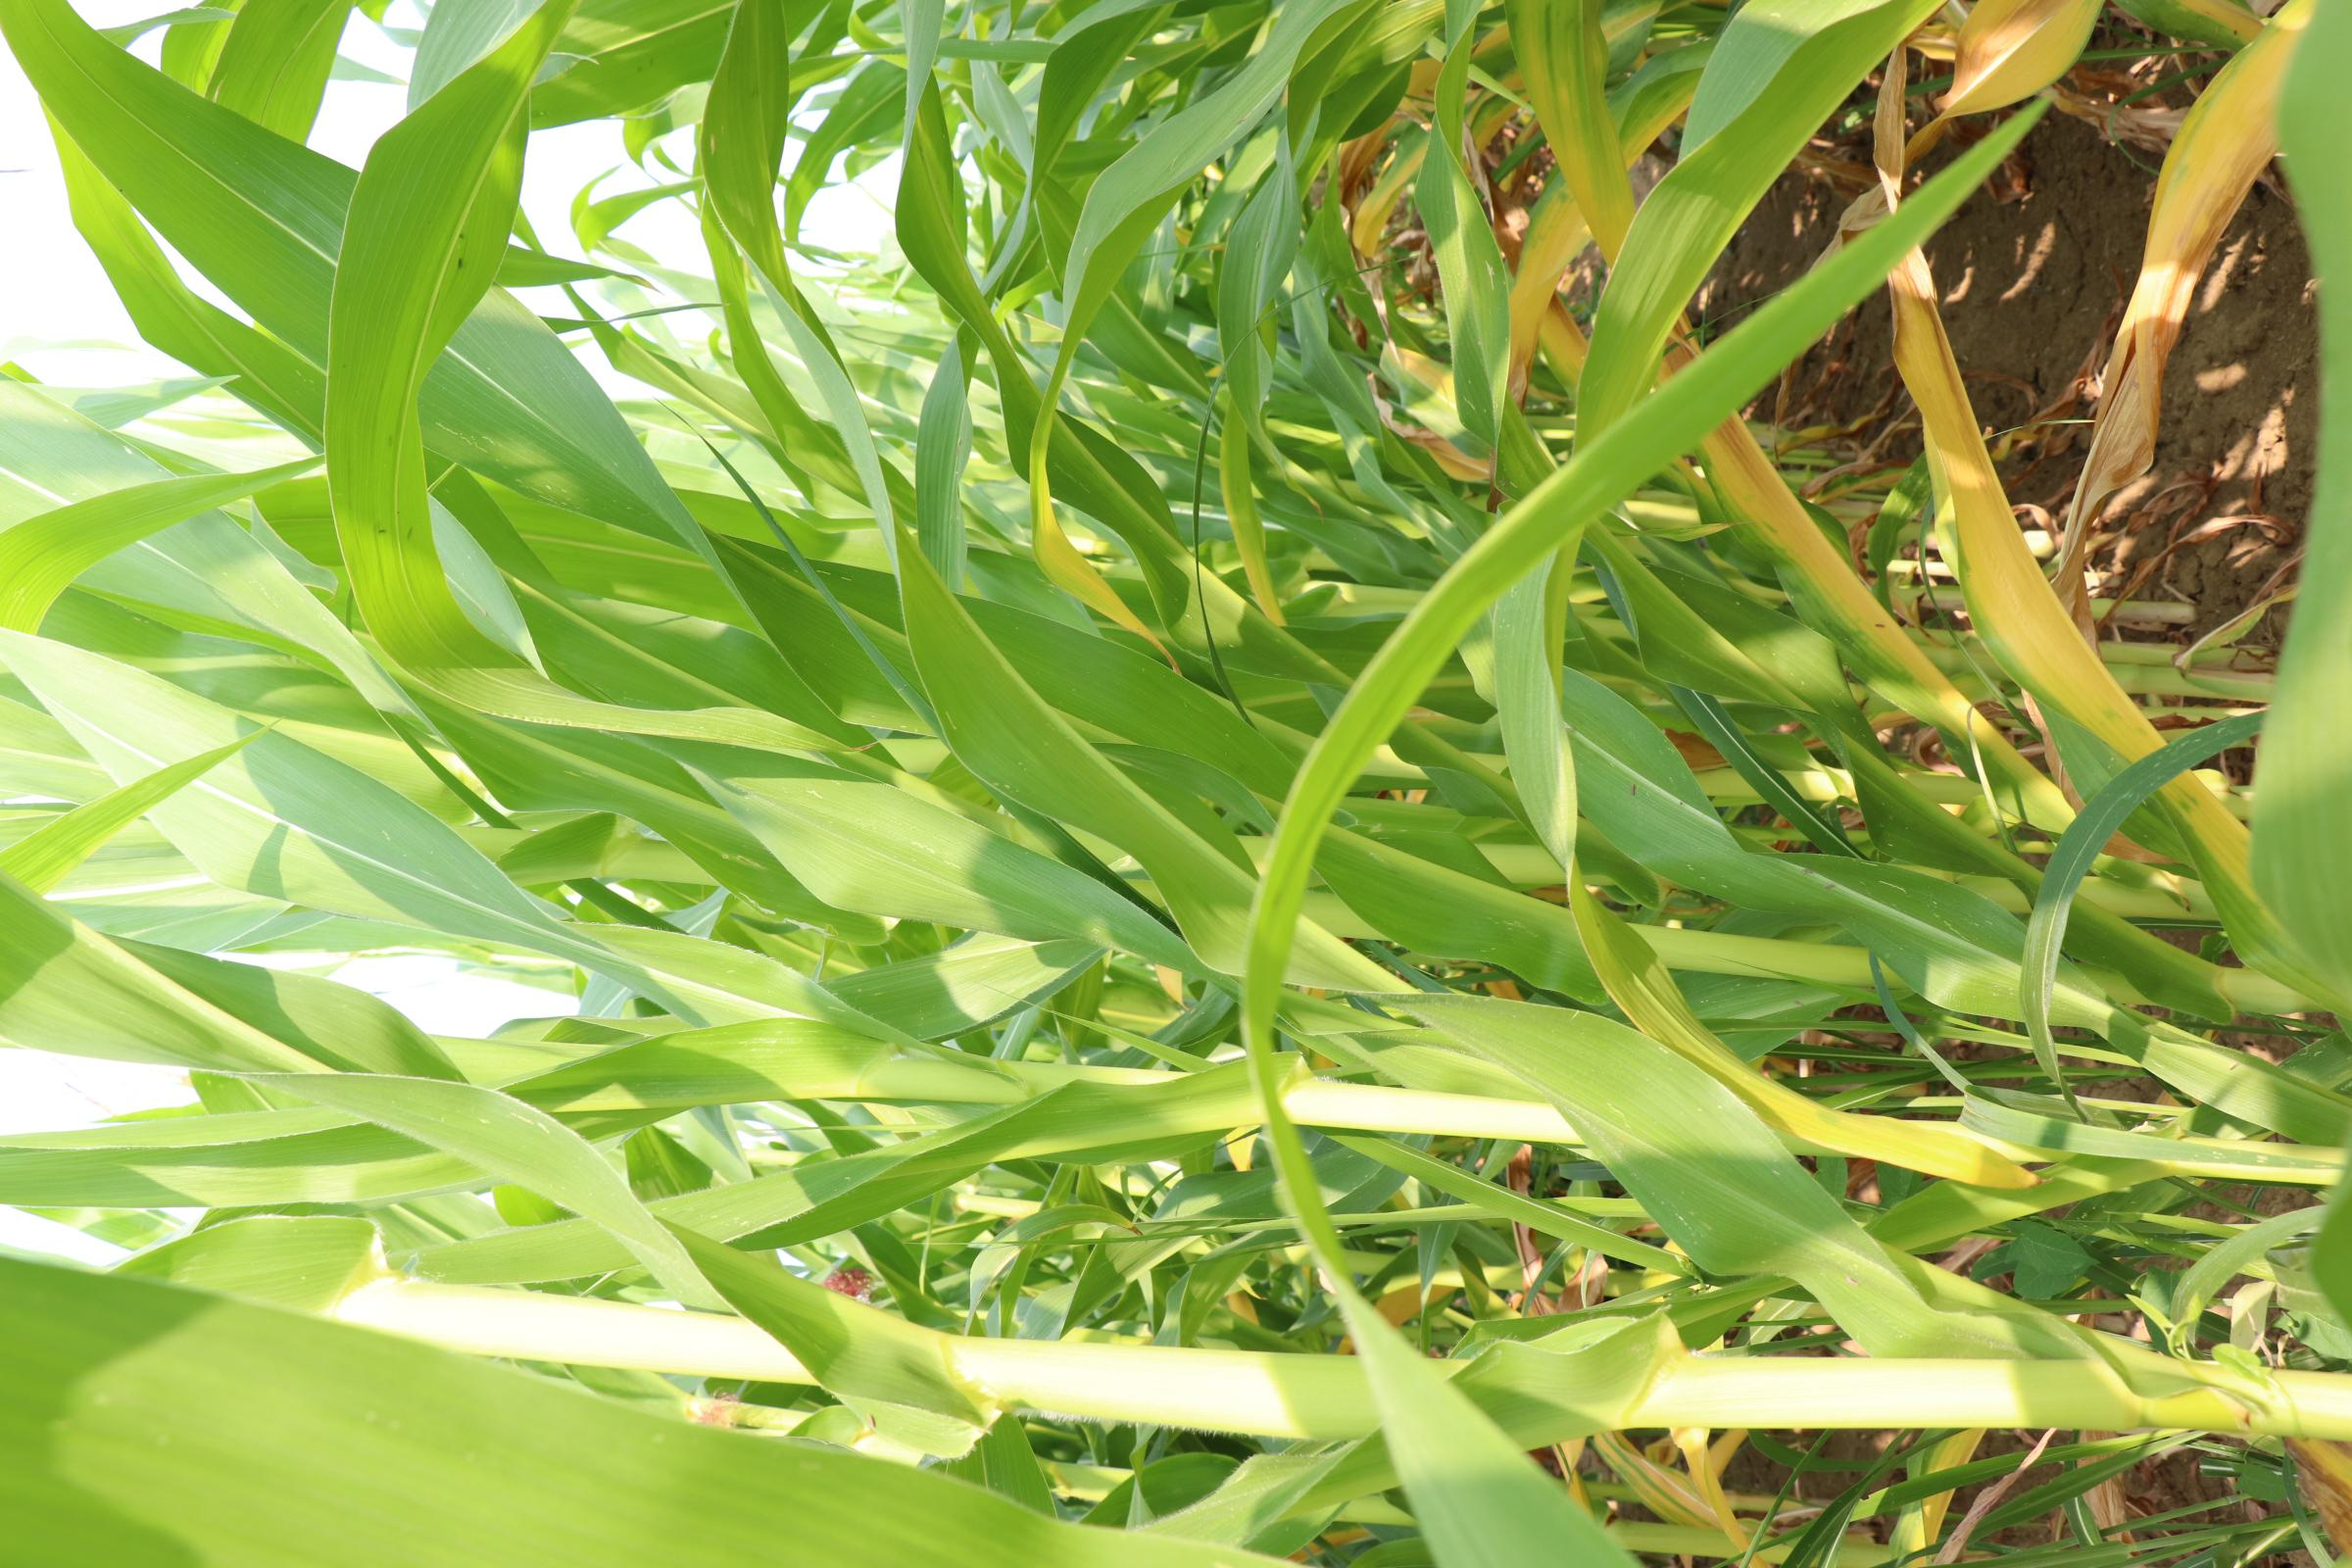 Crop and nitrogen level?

maize, reduced nitrogen fertilisation
